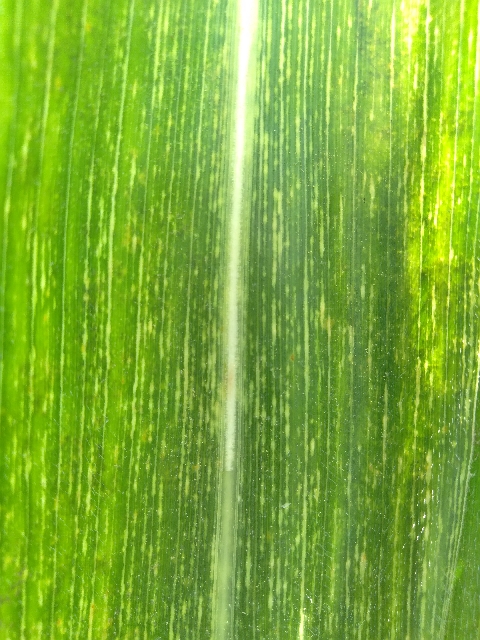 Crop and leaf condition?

maize, maize streak virus
